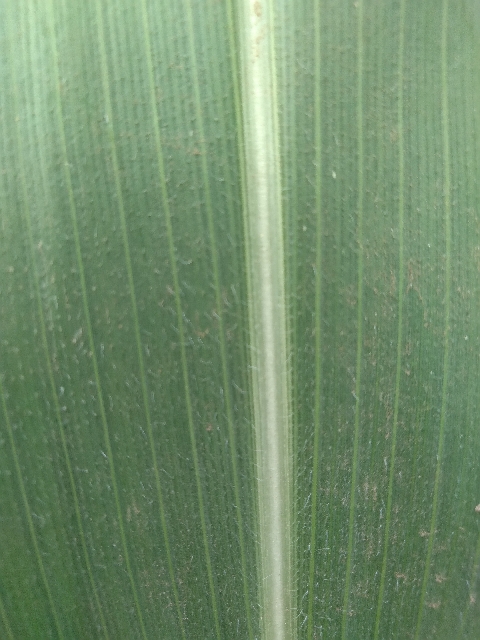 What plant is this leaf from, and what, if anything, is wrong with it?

maize, healthy
